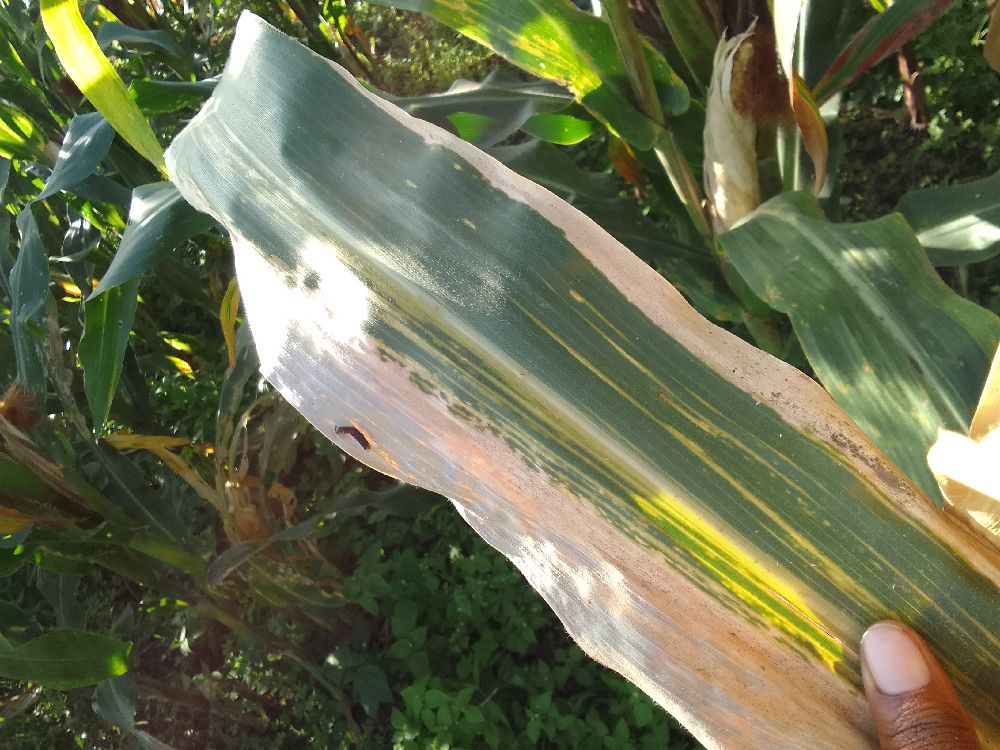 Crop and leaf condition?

maize, maize lethal necrosis
